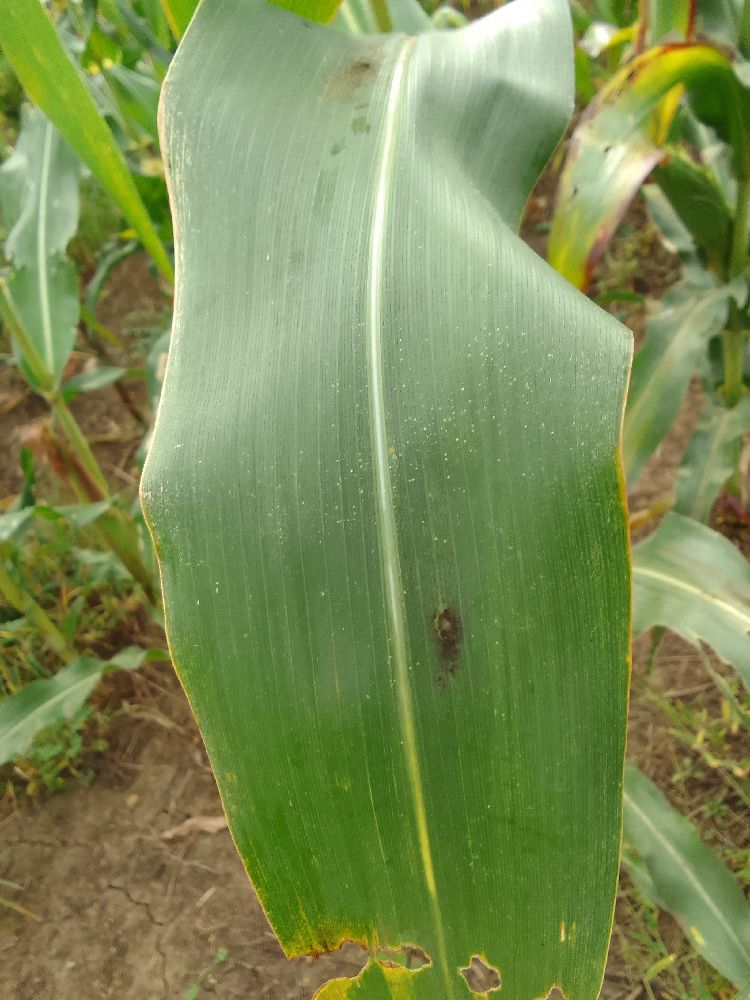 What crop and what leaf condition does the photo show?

maize, healthy
